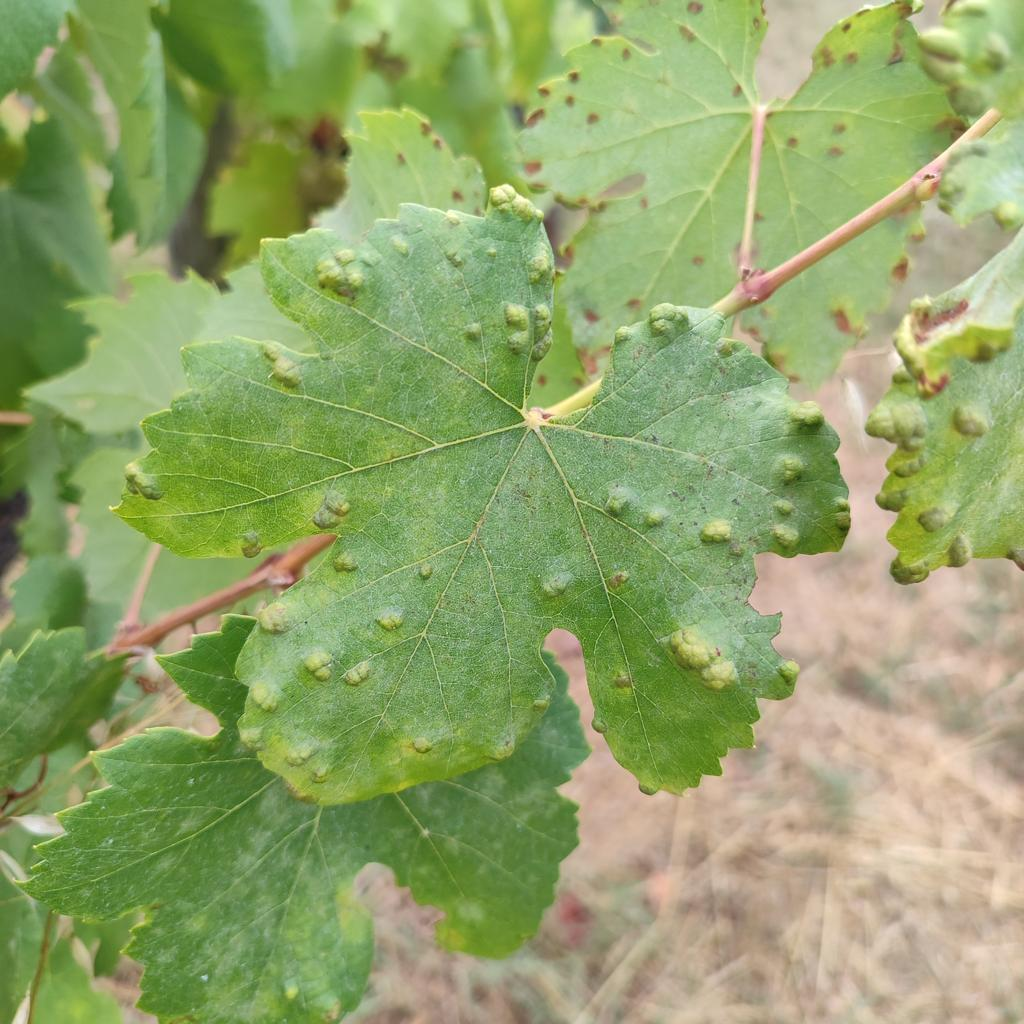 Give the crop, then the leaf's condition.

grapevine, erineum mite
